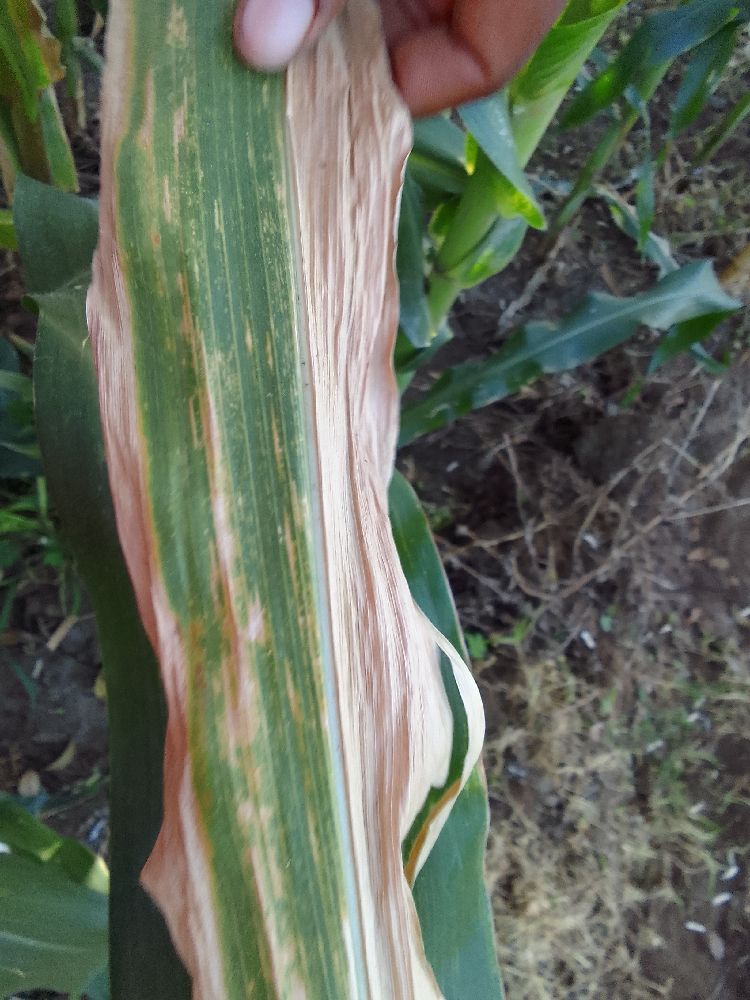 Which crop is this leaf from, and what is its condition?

maize, maize lethal necrosis
